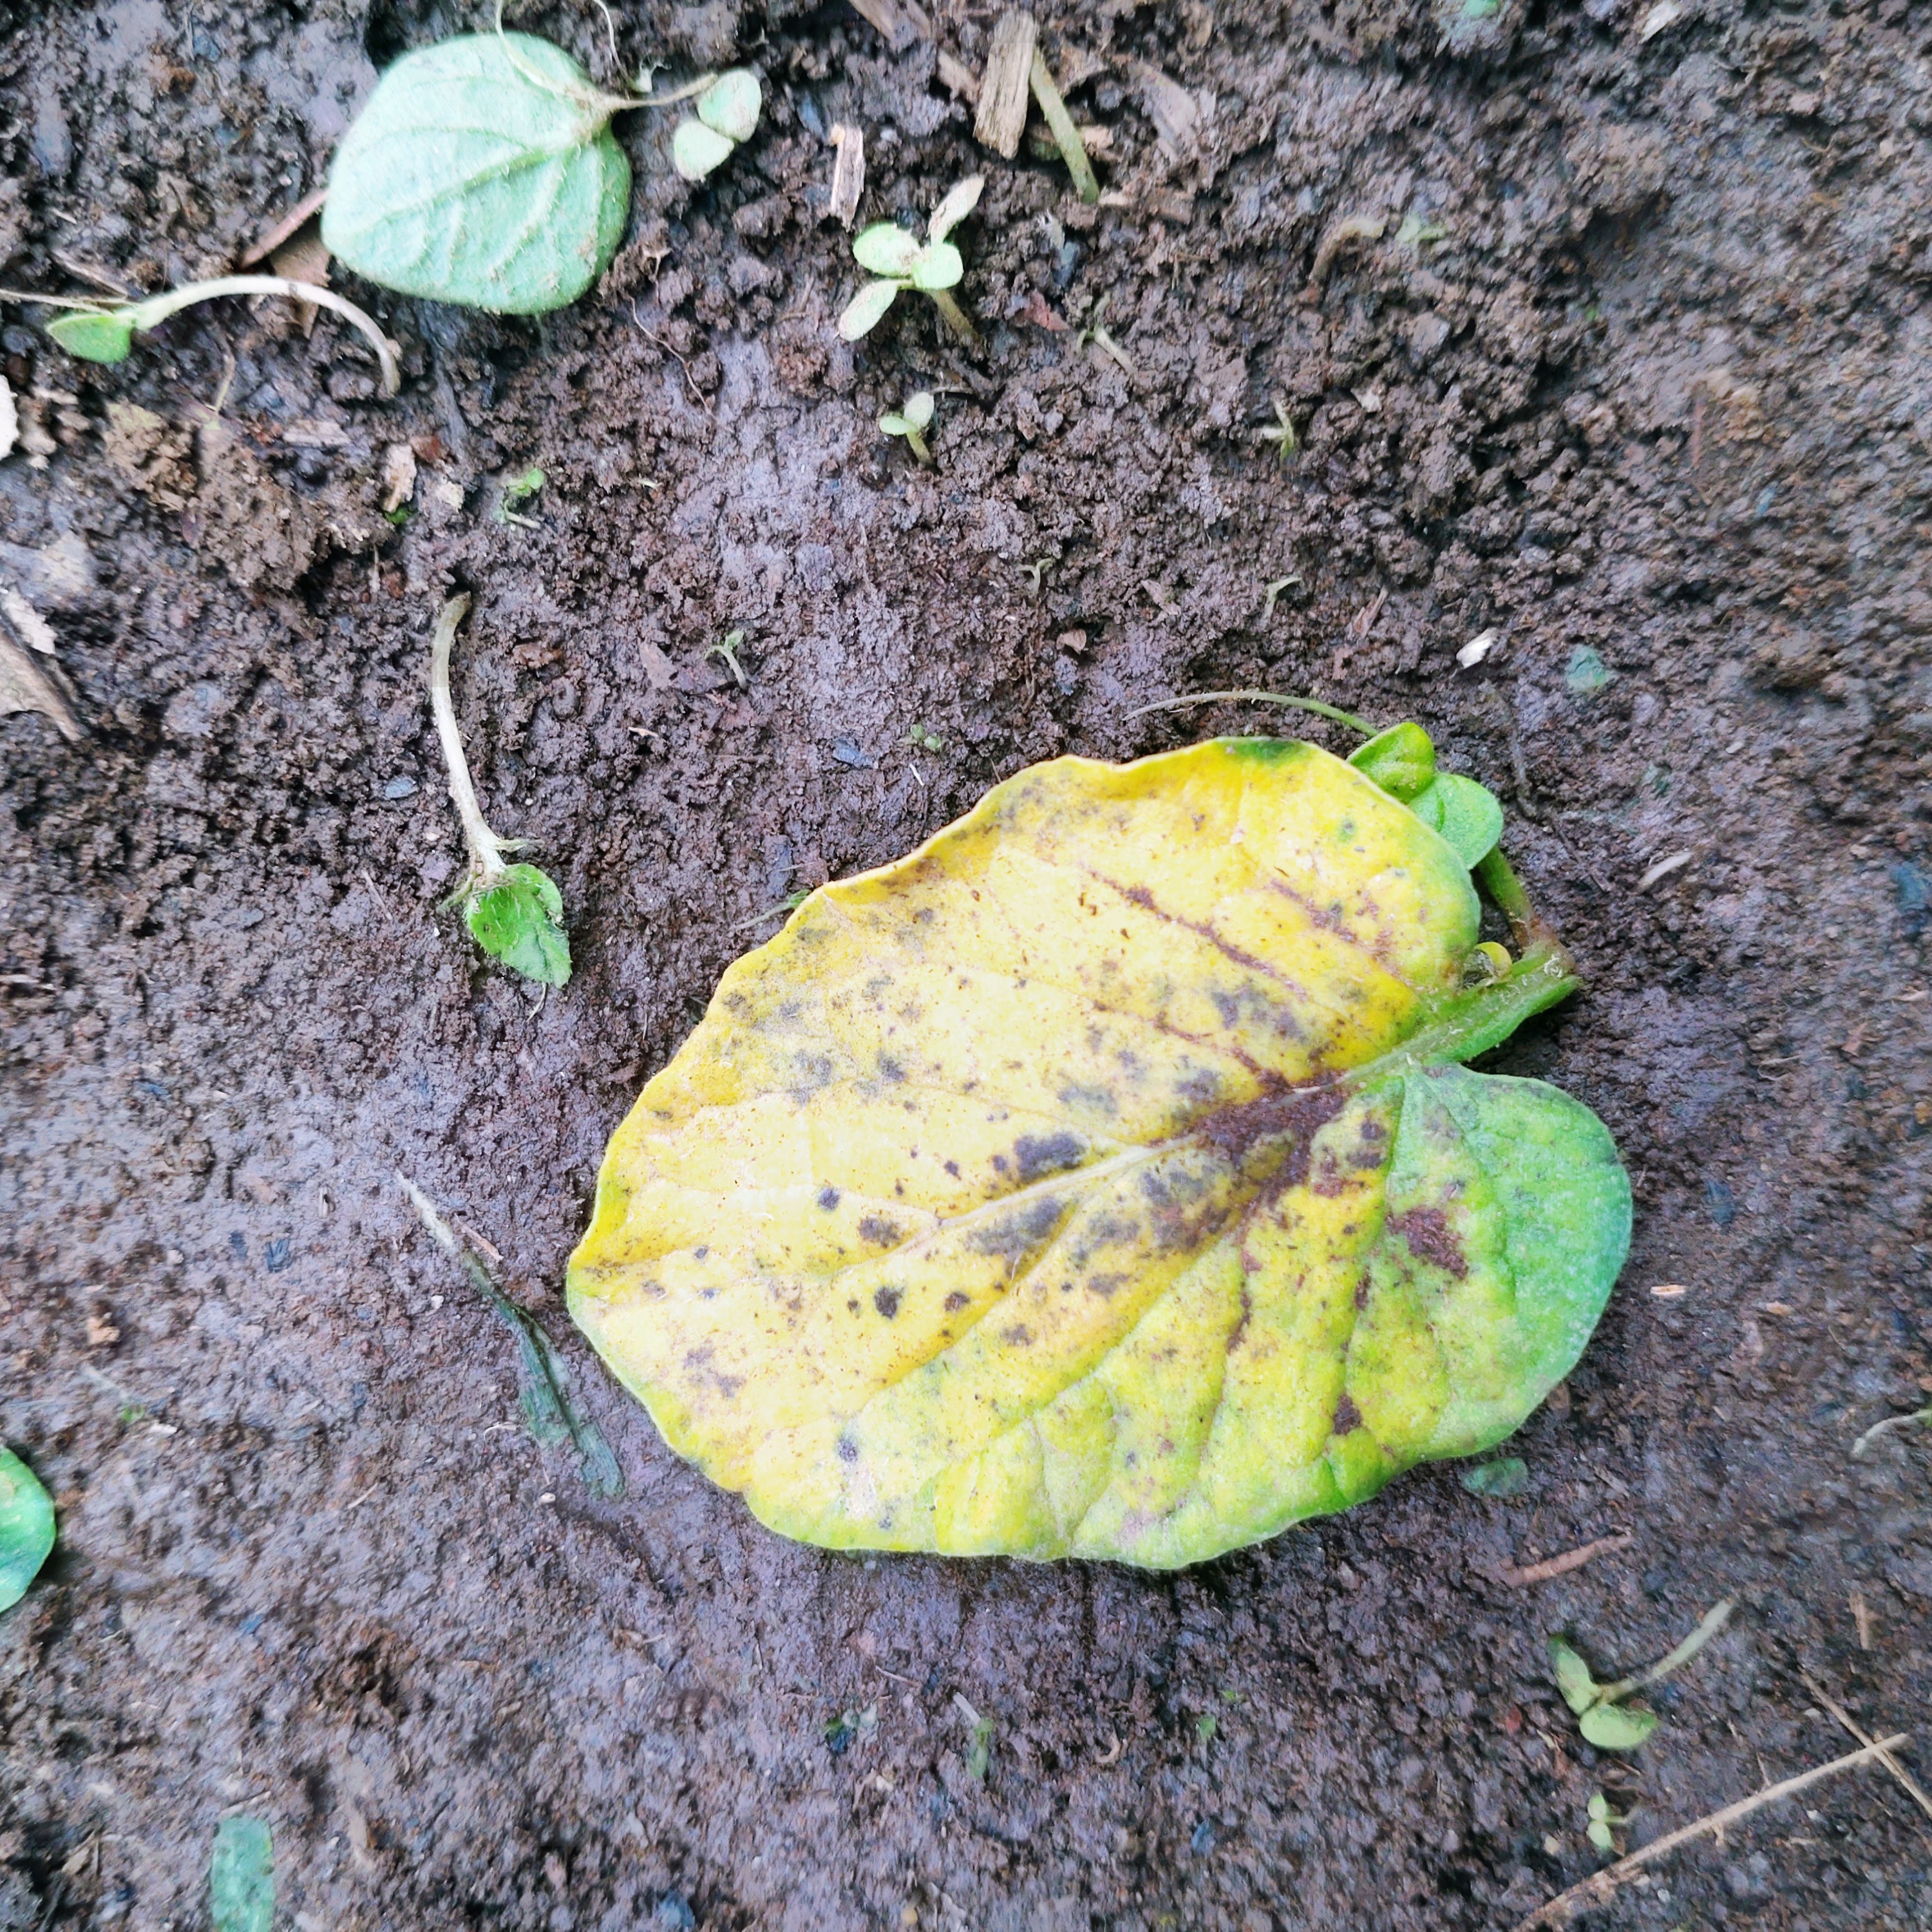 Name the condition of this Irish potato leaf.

late blight
